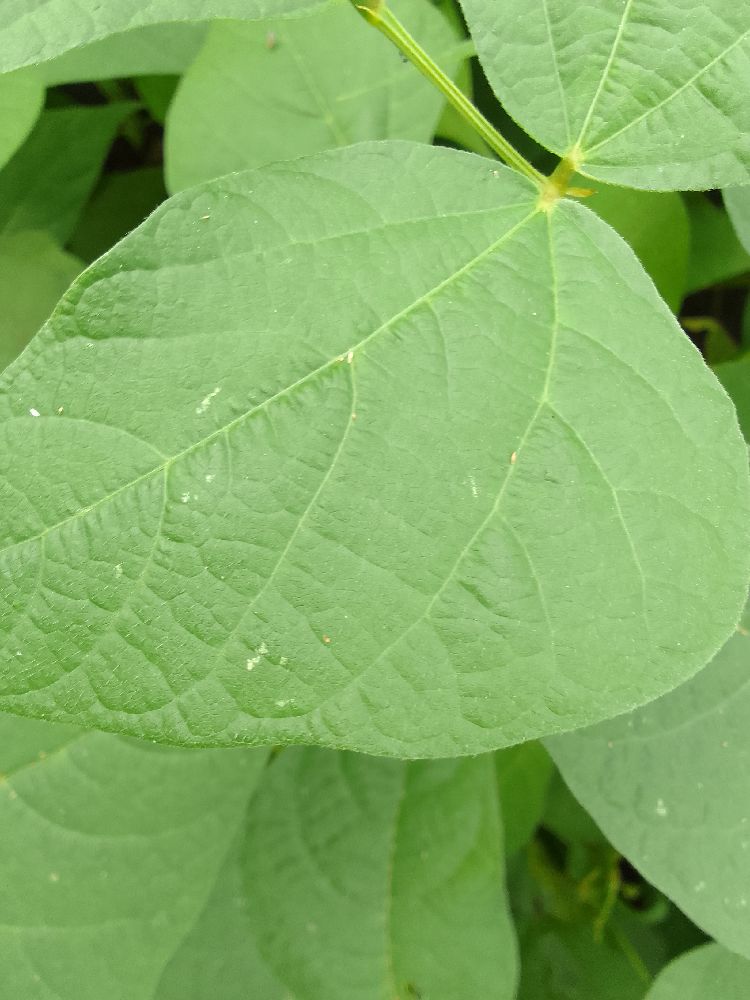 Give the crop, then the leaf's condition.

common bean, healthy
